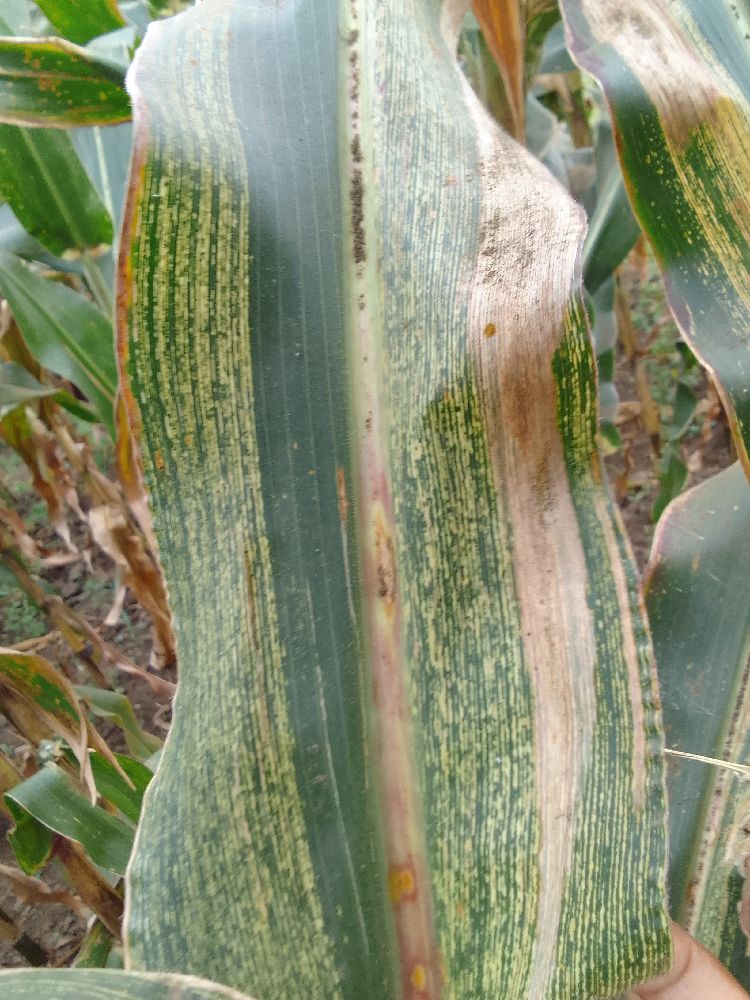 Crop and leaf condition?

maize, maize streak virus
